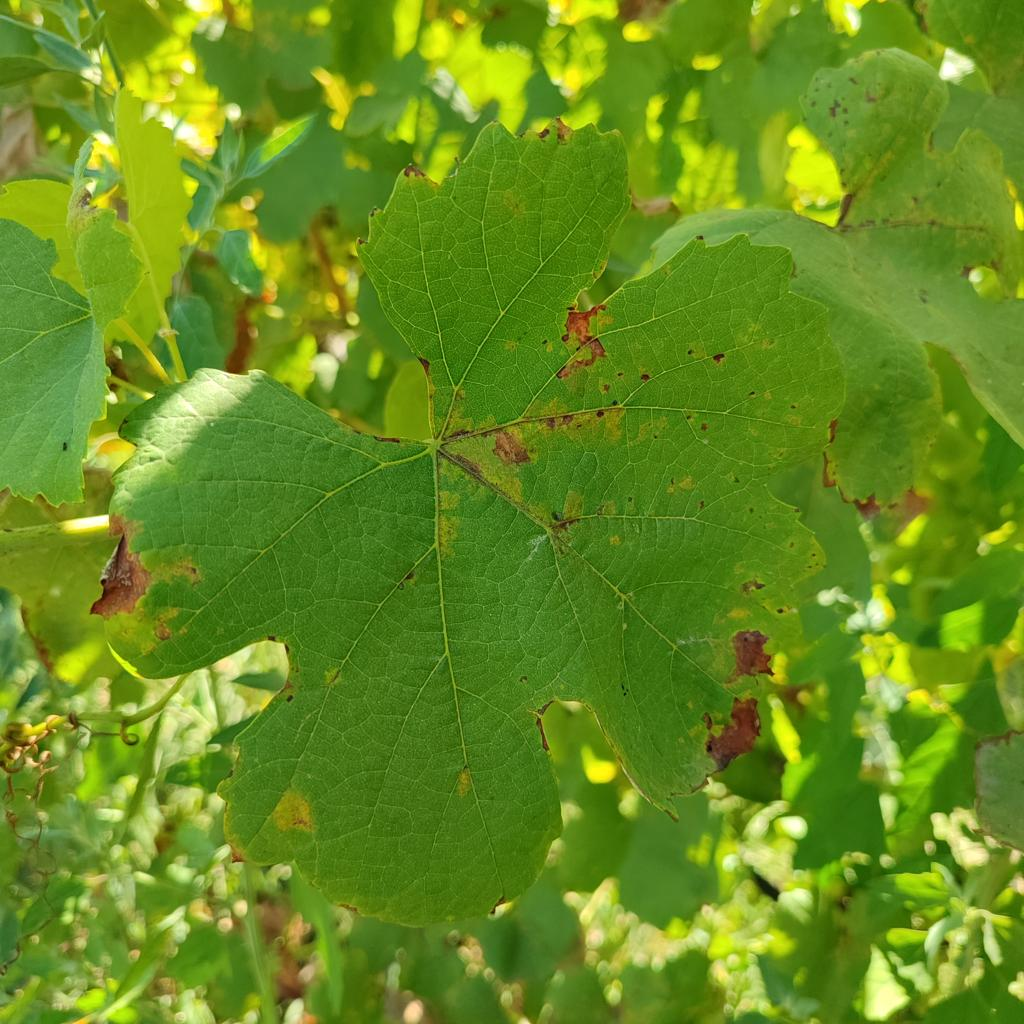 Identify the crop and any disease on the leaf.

grapevine, downy mildew
